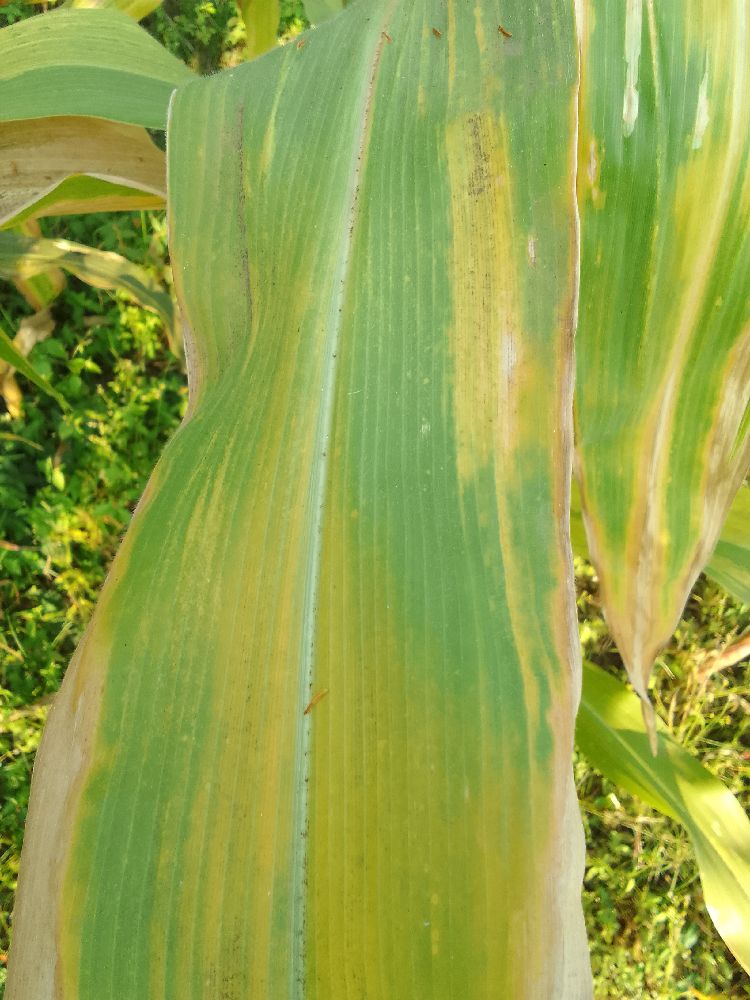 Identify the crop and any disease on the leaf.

maize, maize lethal necrosis
